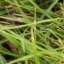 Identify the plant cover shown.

grass
